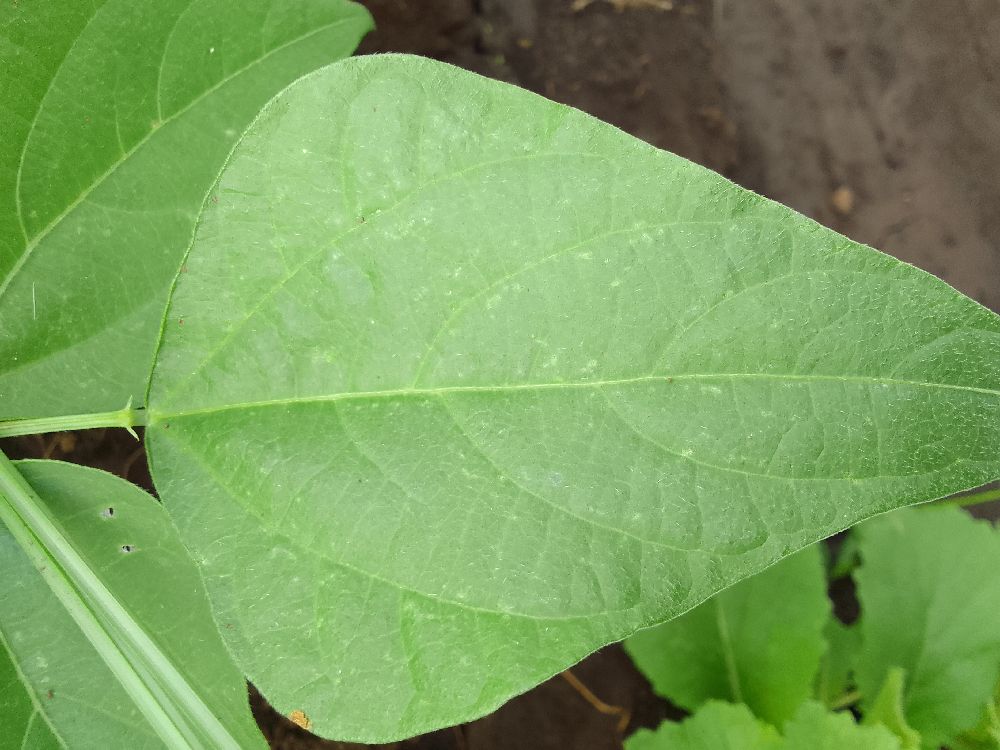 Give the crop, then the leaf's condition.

common bean, healthy
